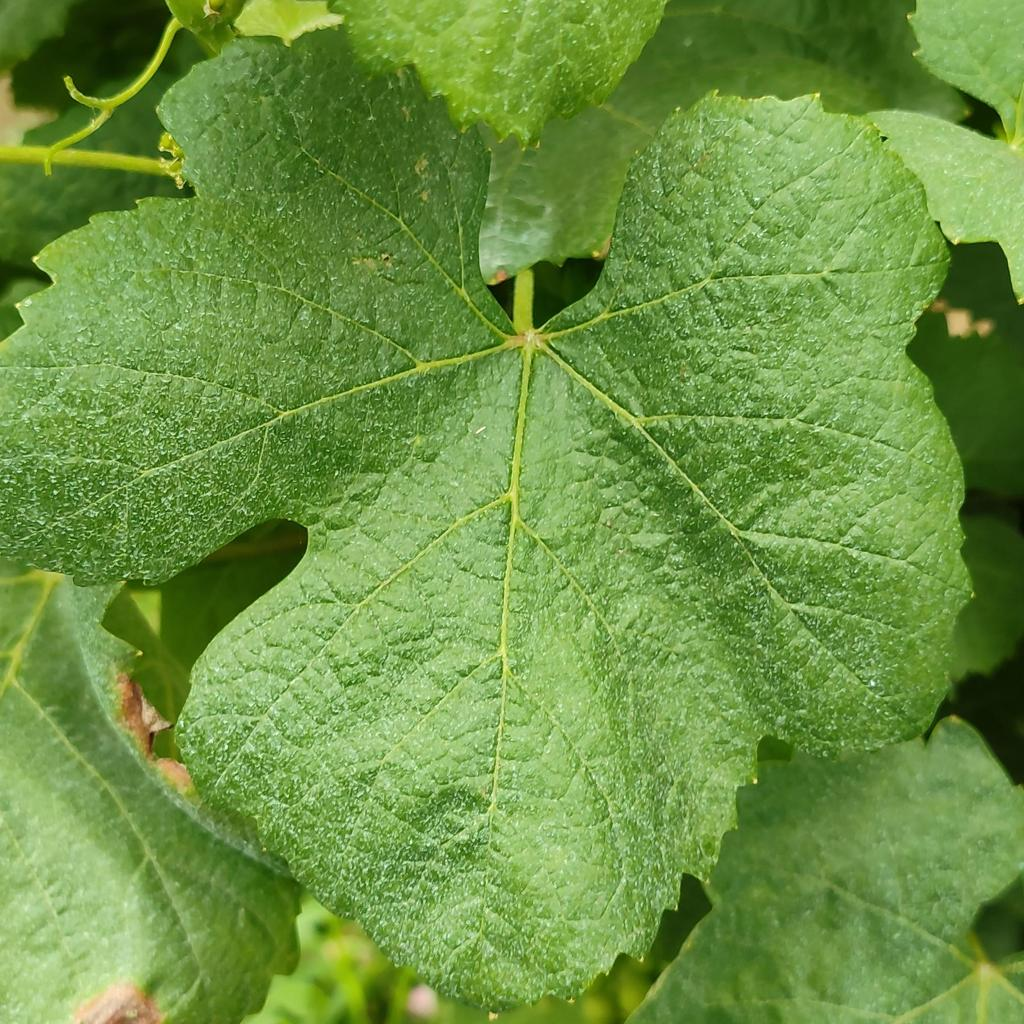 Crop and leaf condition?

grapevine, healthy
